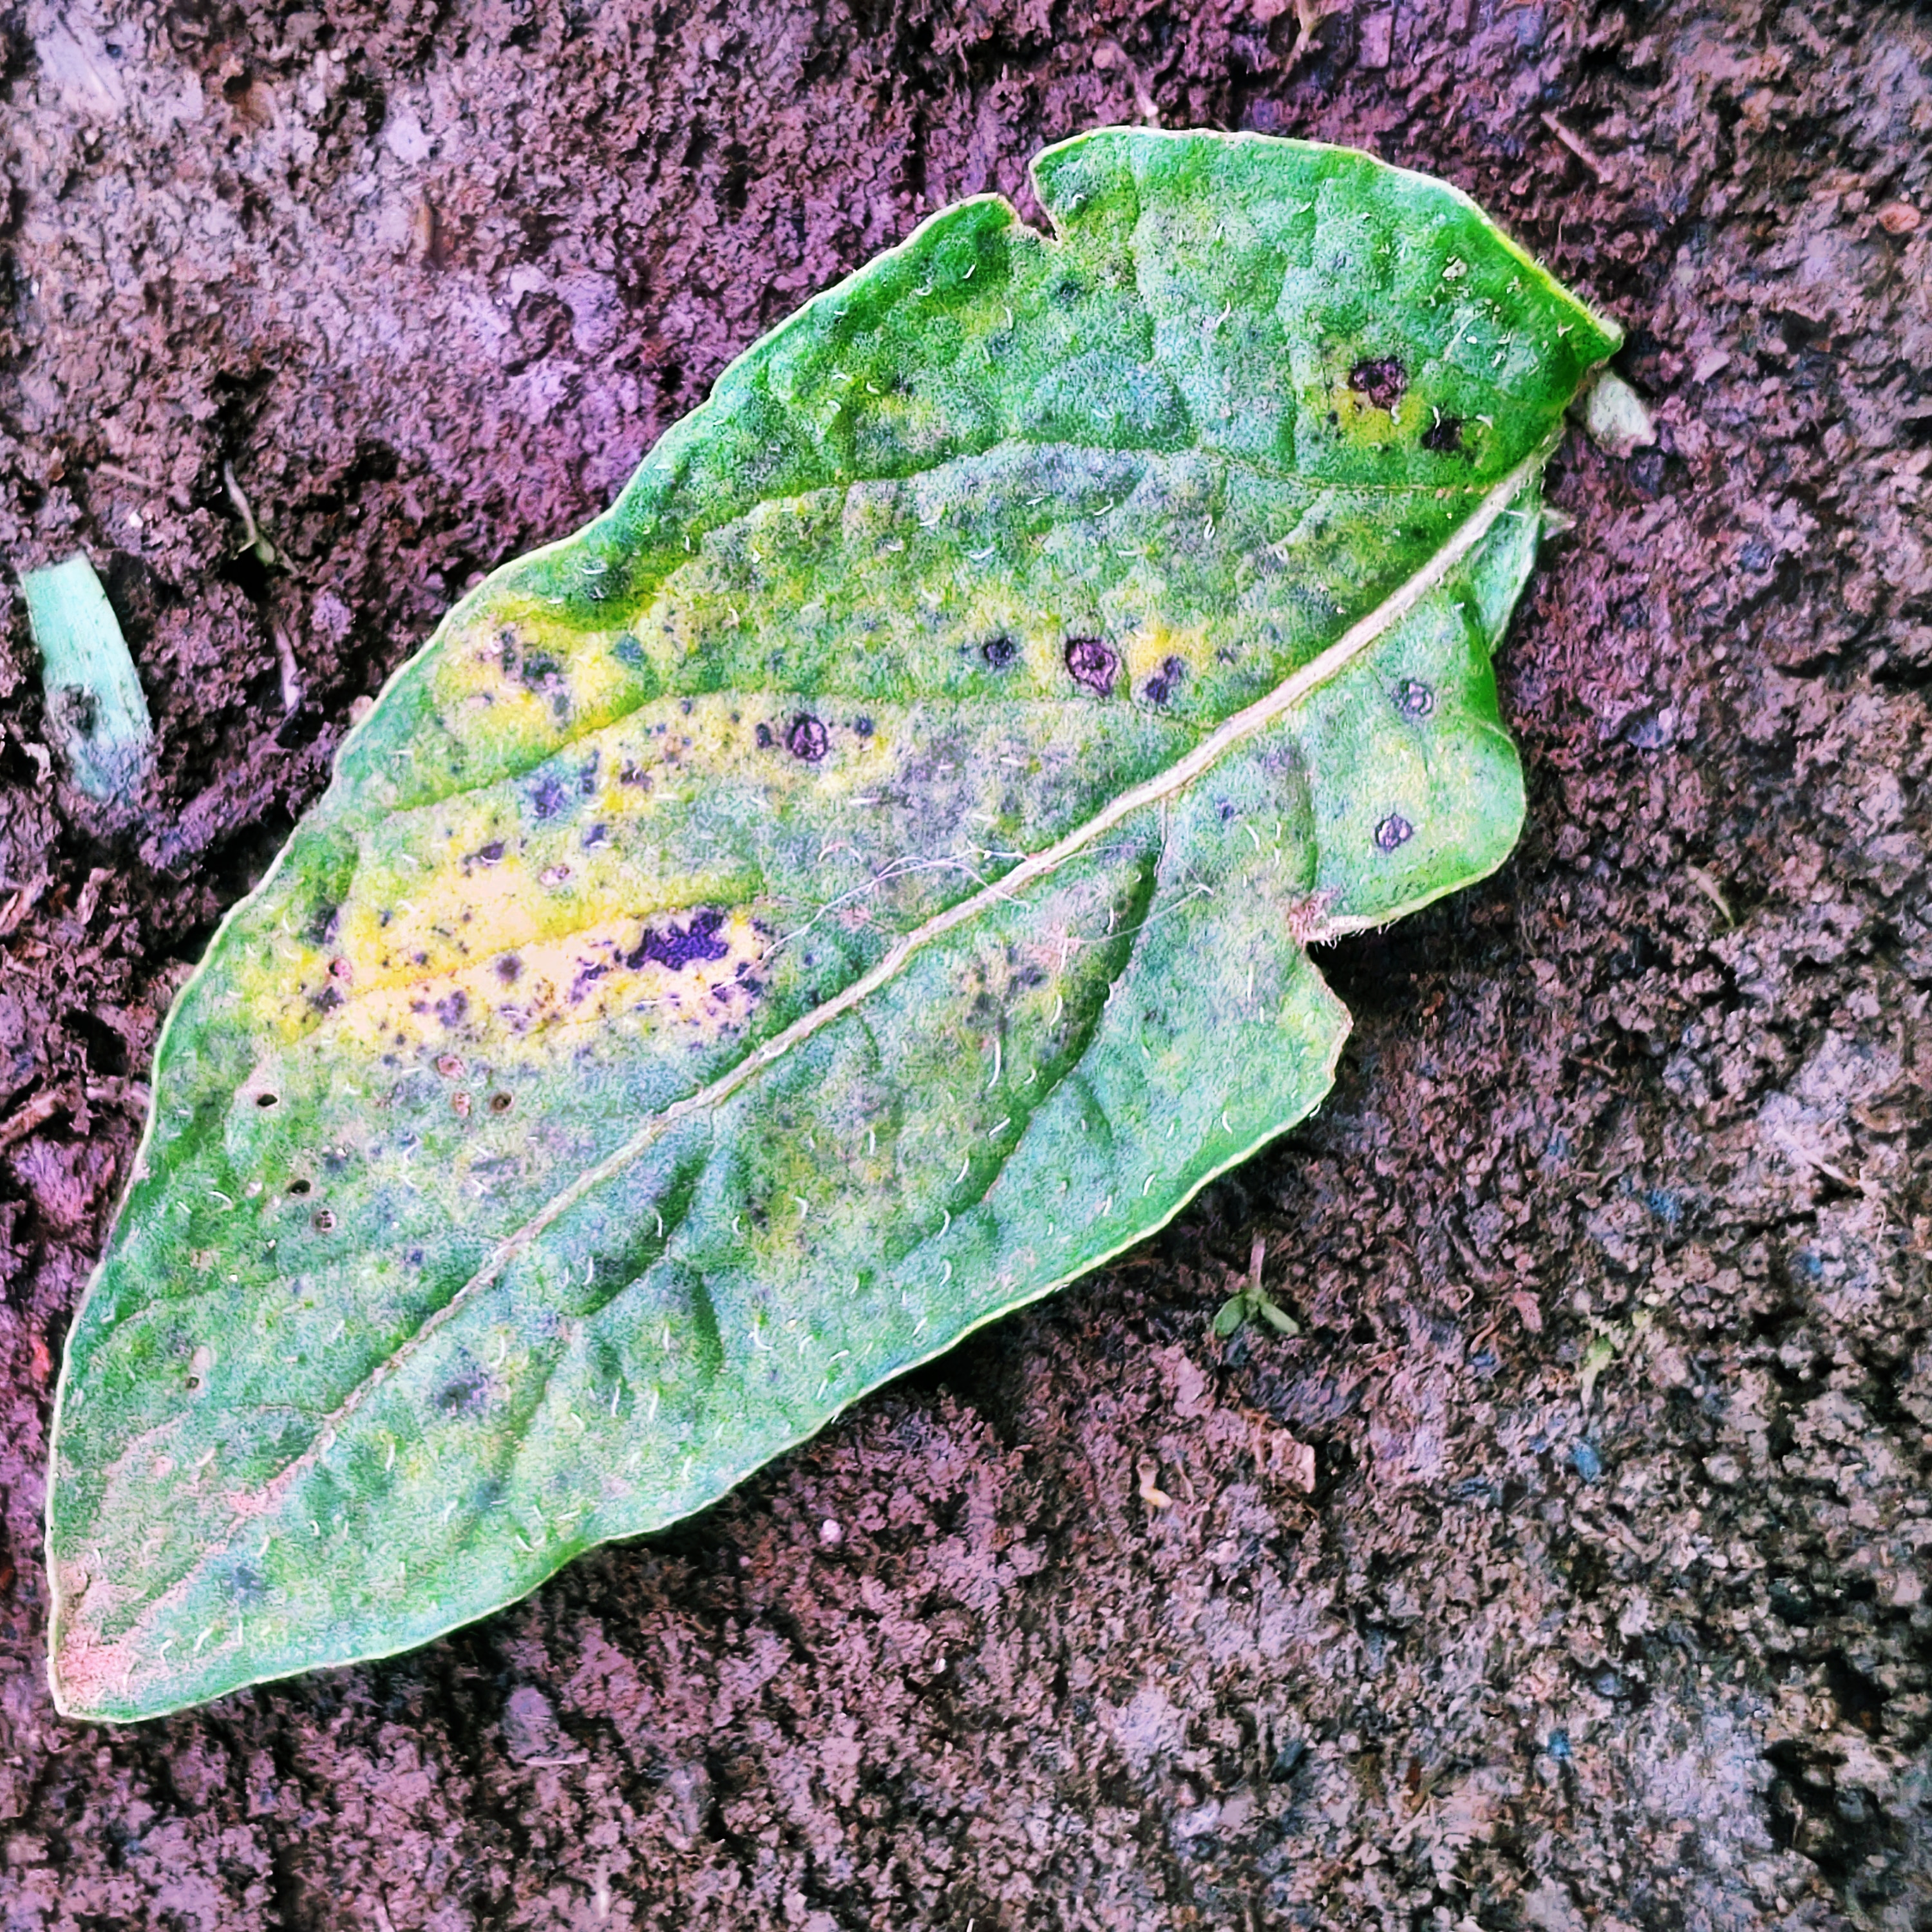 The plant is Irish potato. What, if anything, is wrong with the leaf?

late blight
